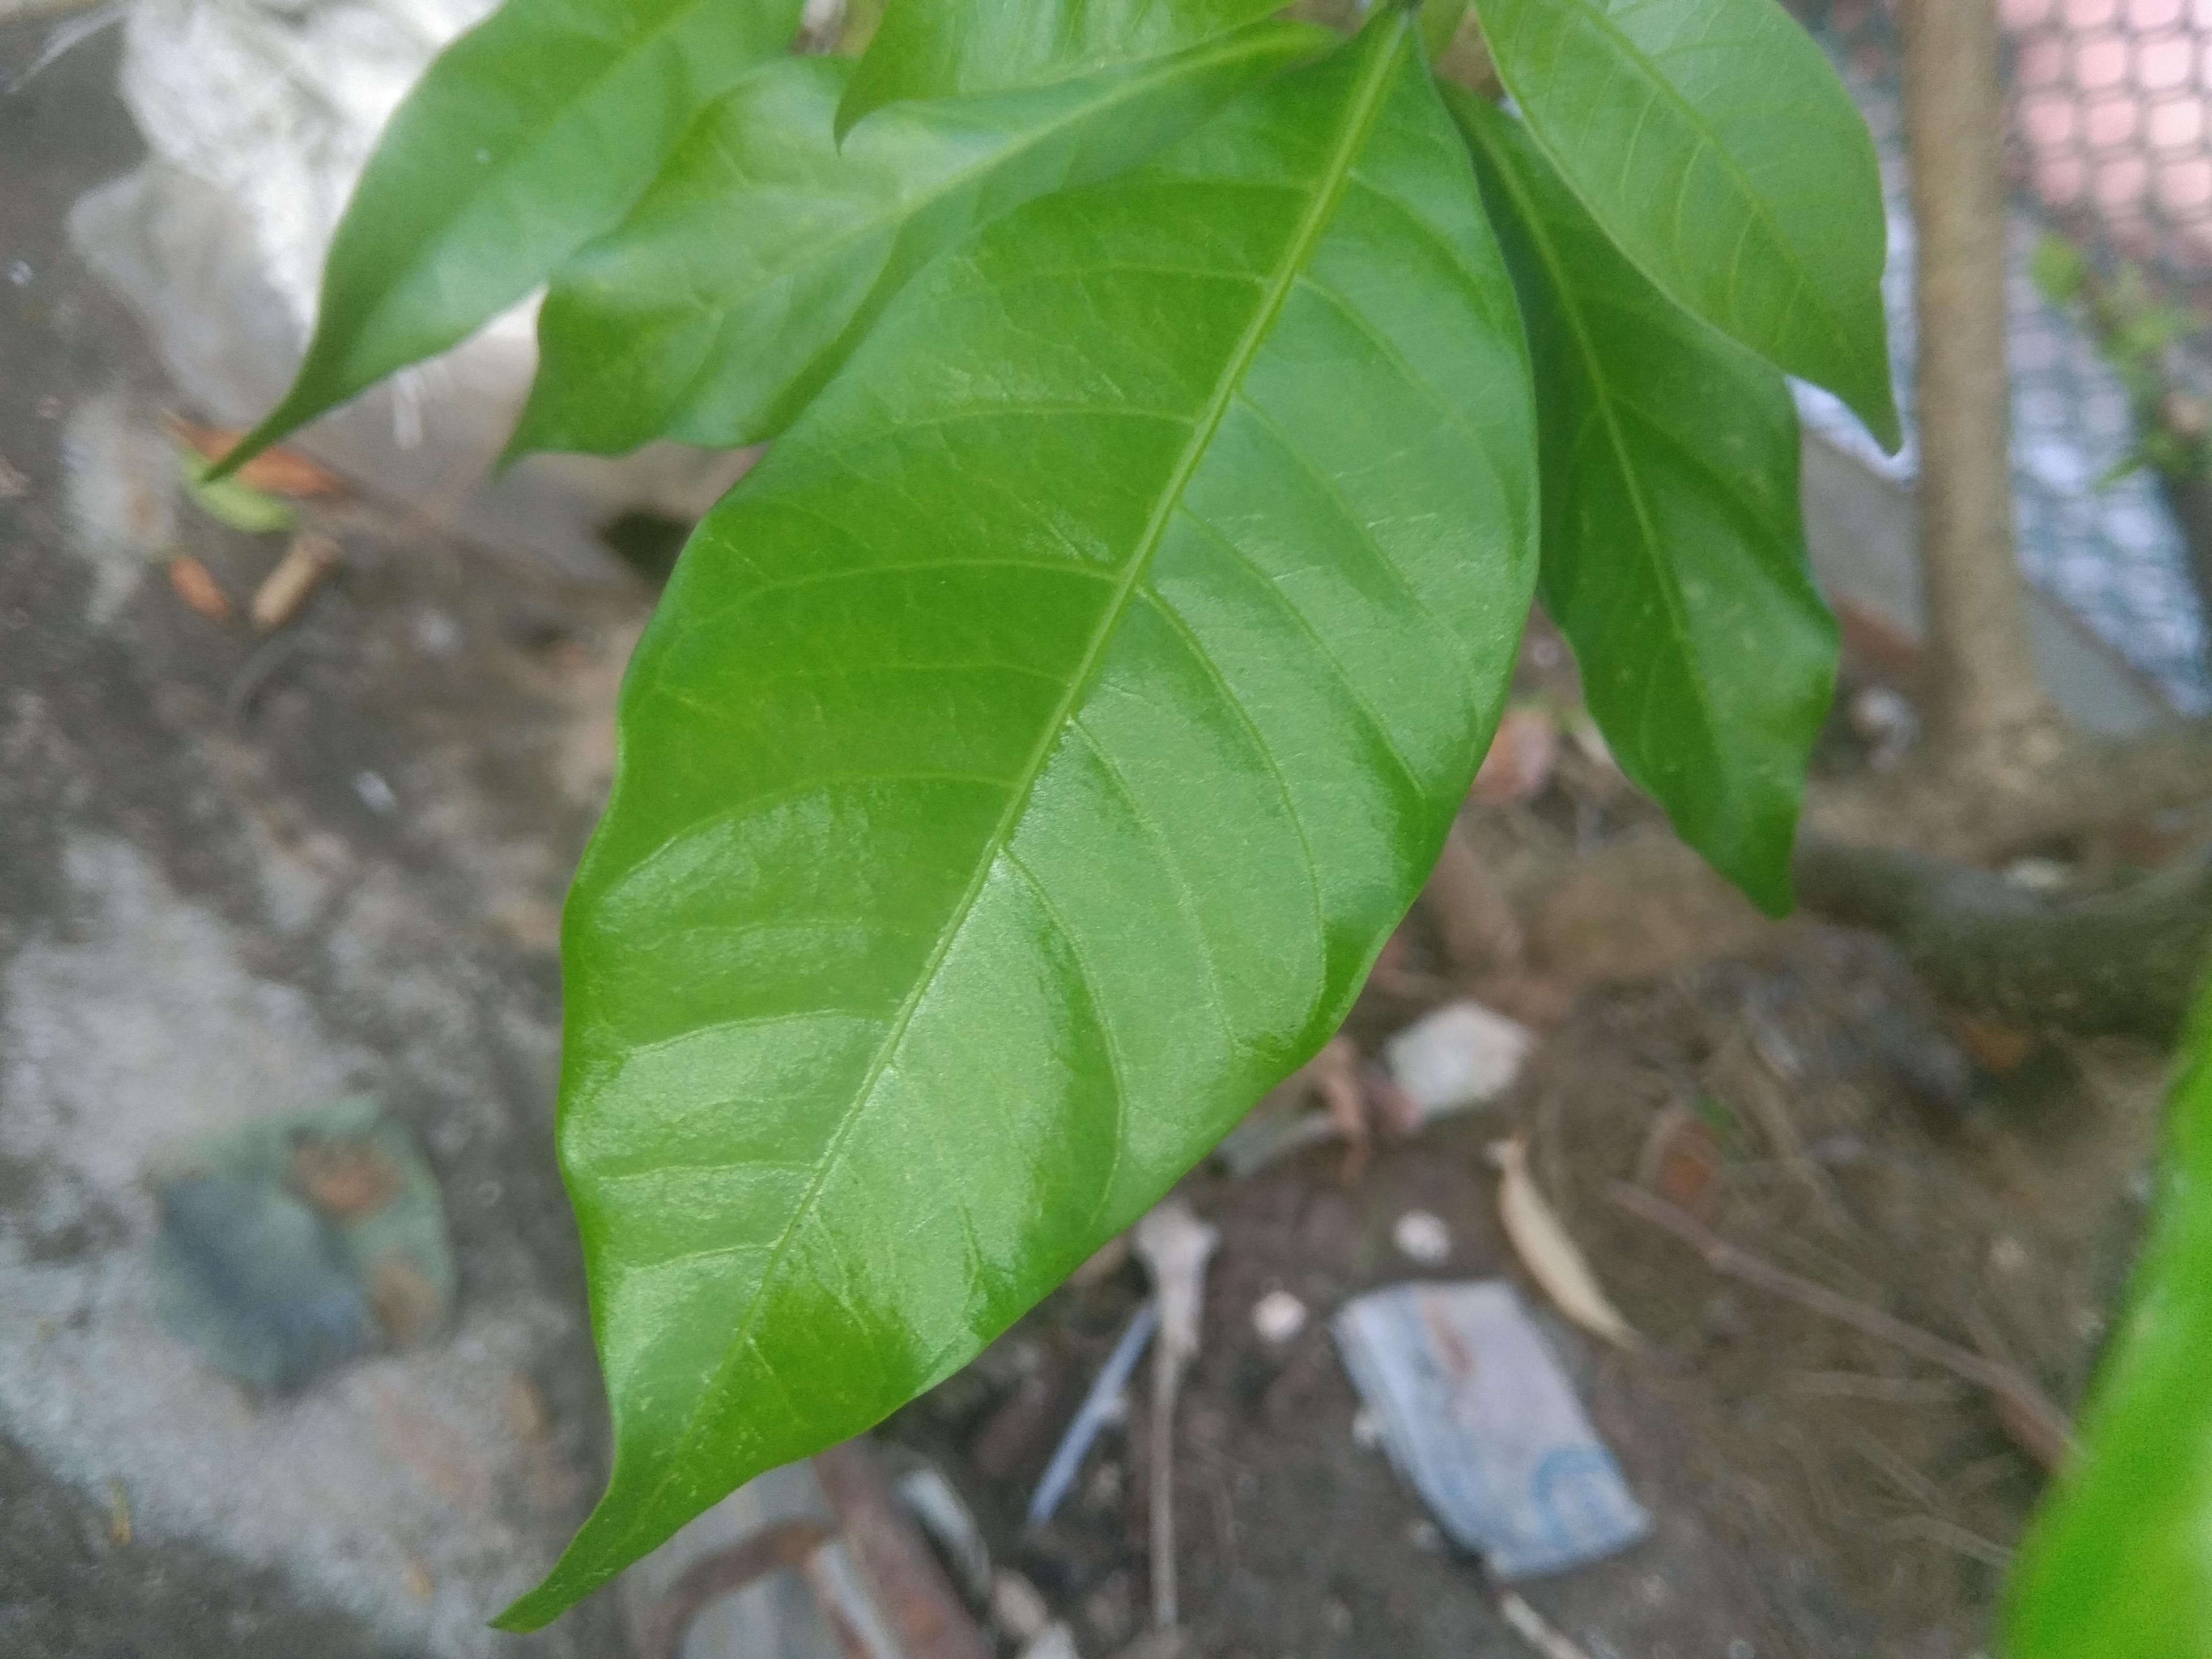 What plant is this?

togor
